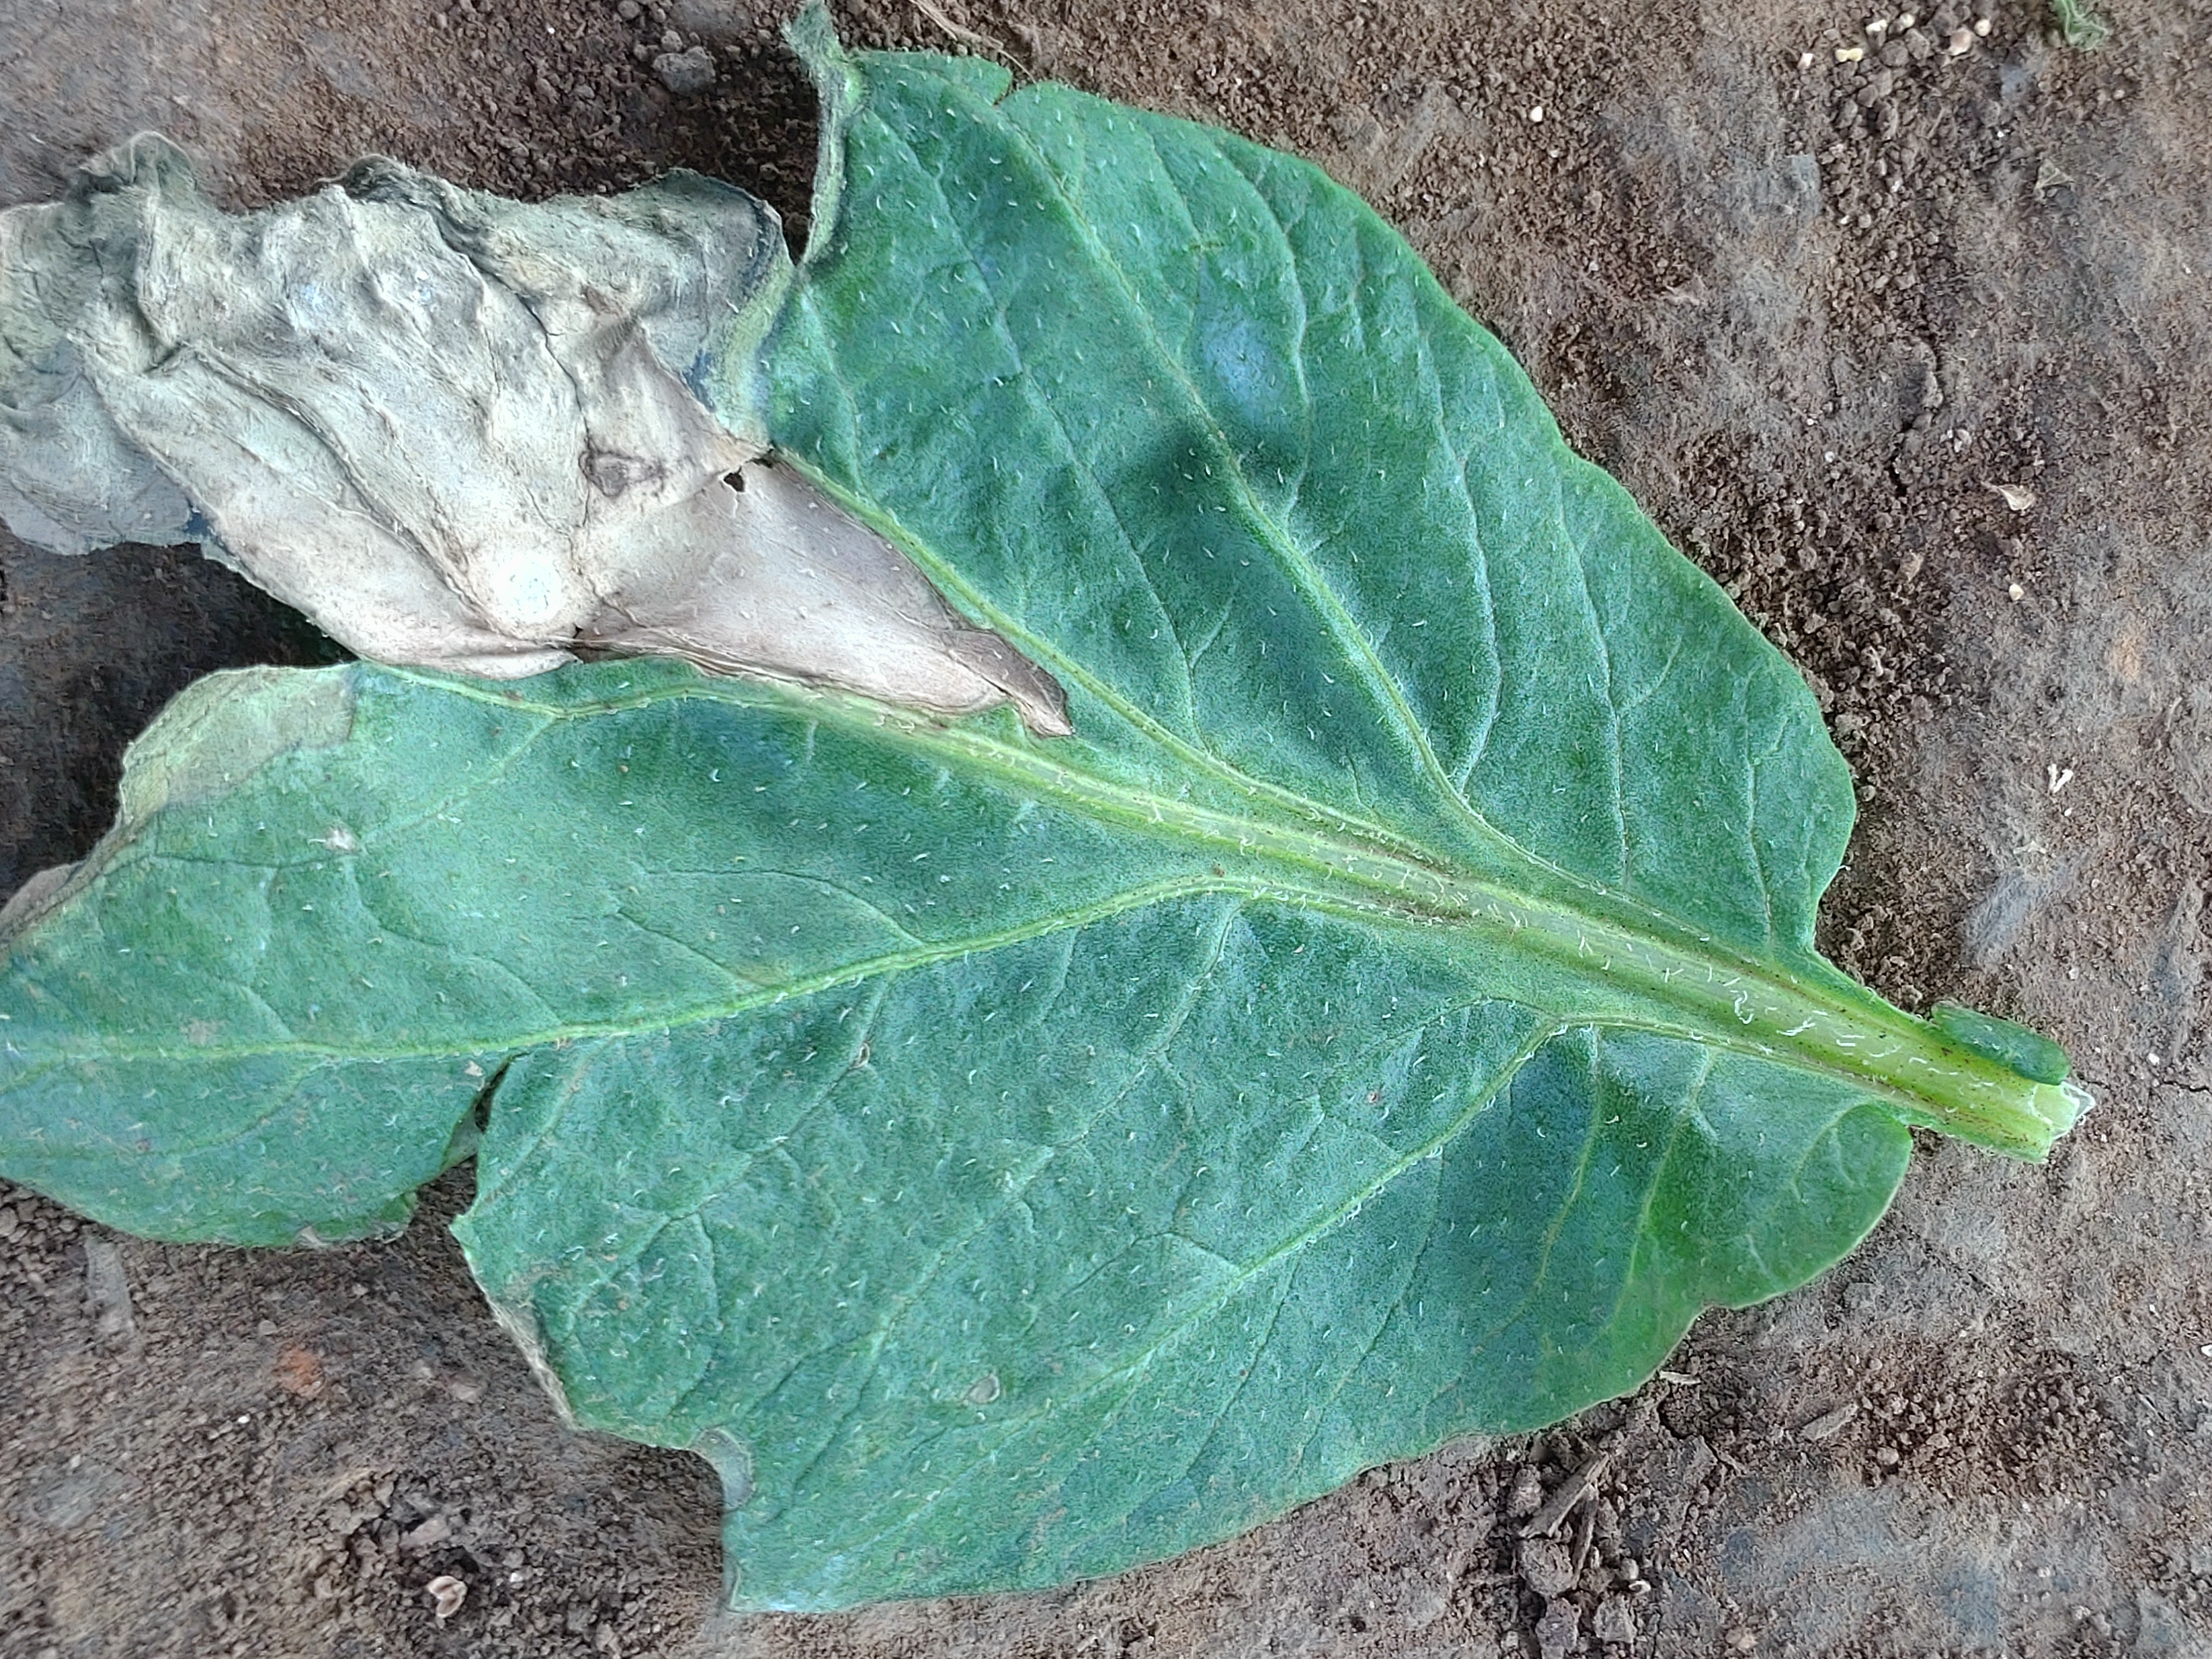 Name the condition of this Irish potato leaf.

early blight
